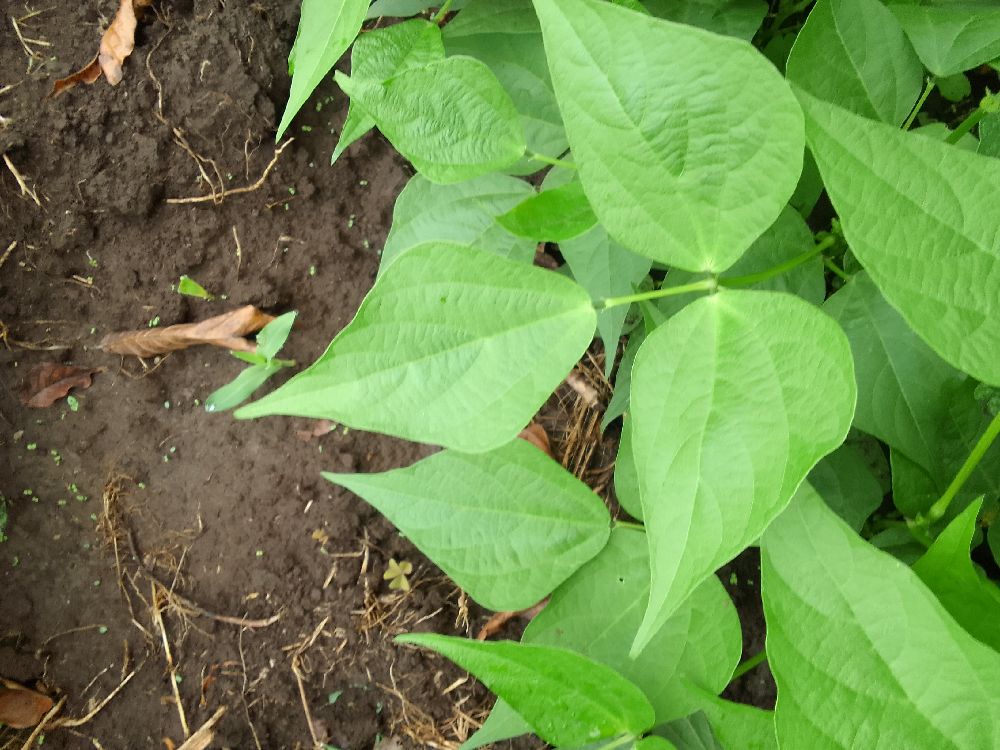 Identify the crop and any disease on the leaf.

common bean, healthy
